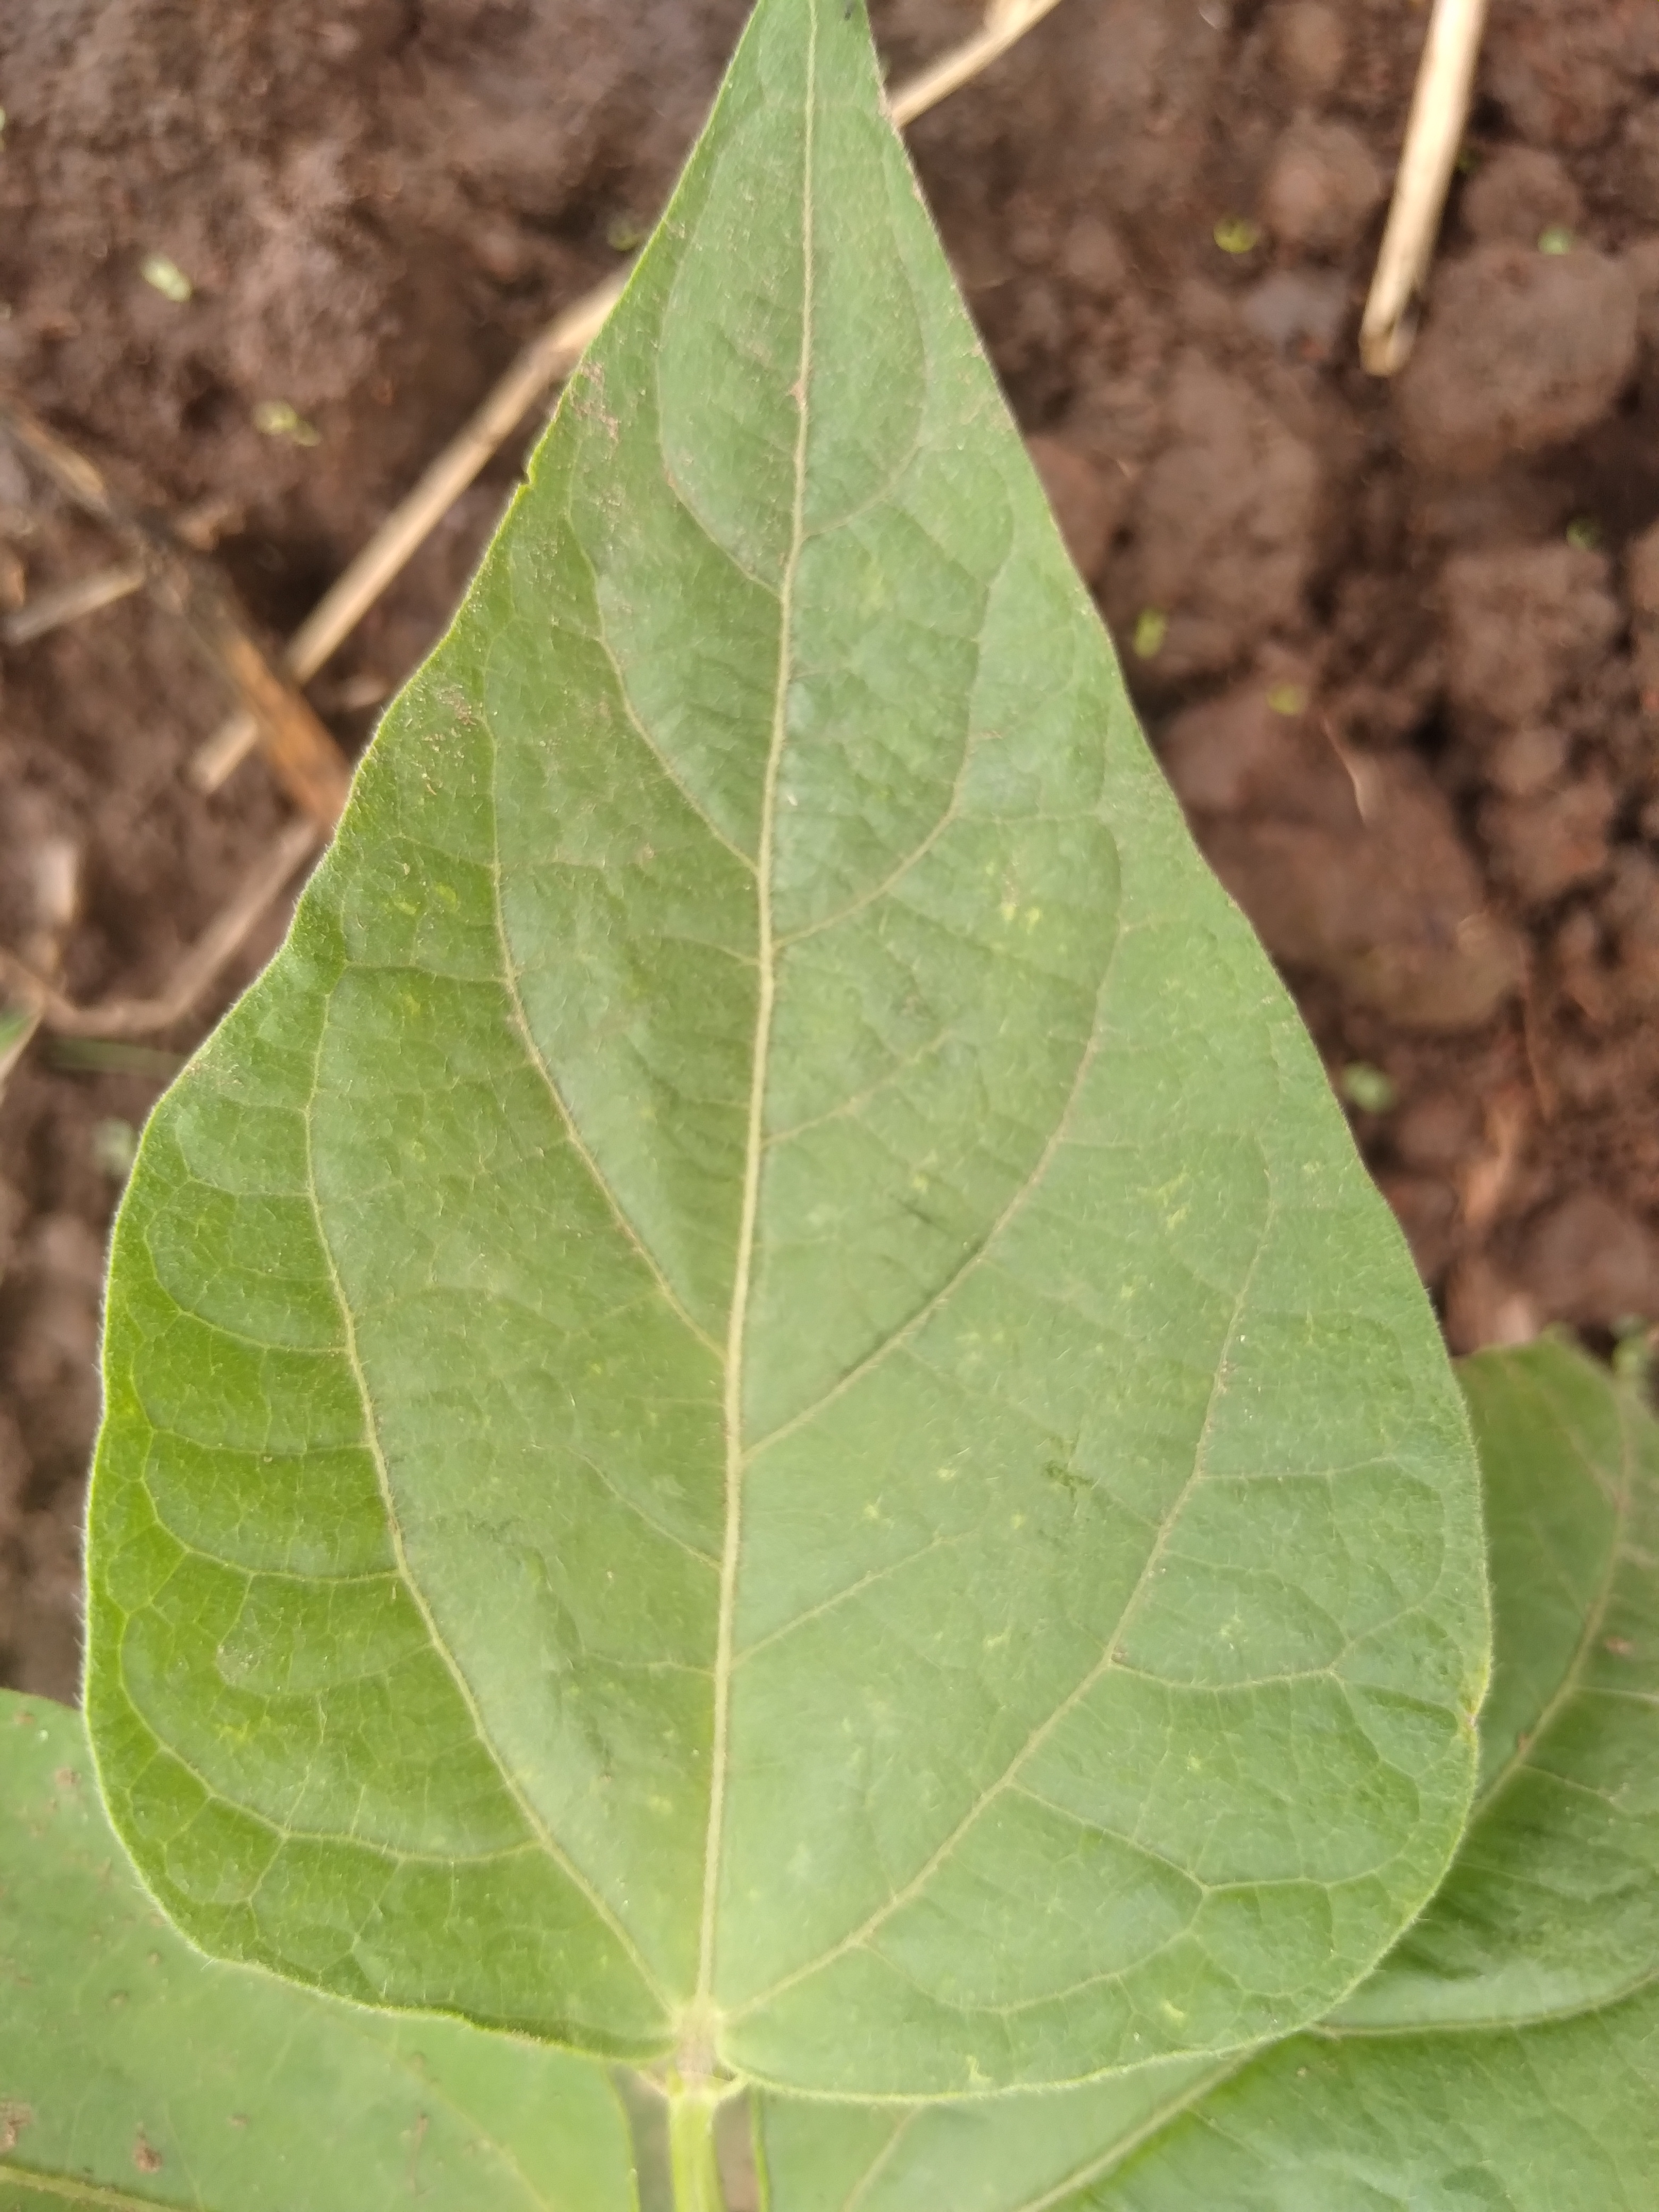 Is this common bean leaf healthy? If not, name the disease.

healthy
